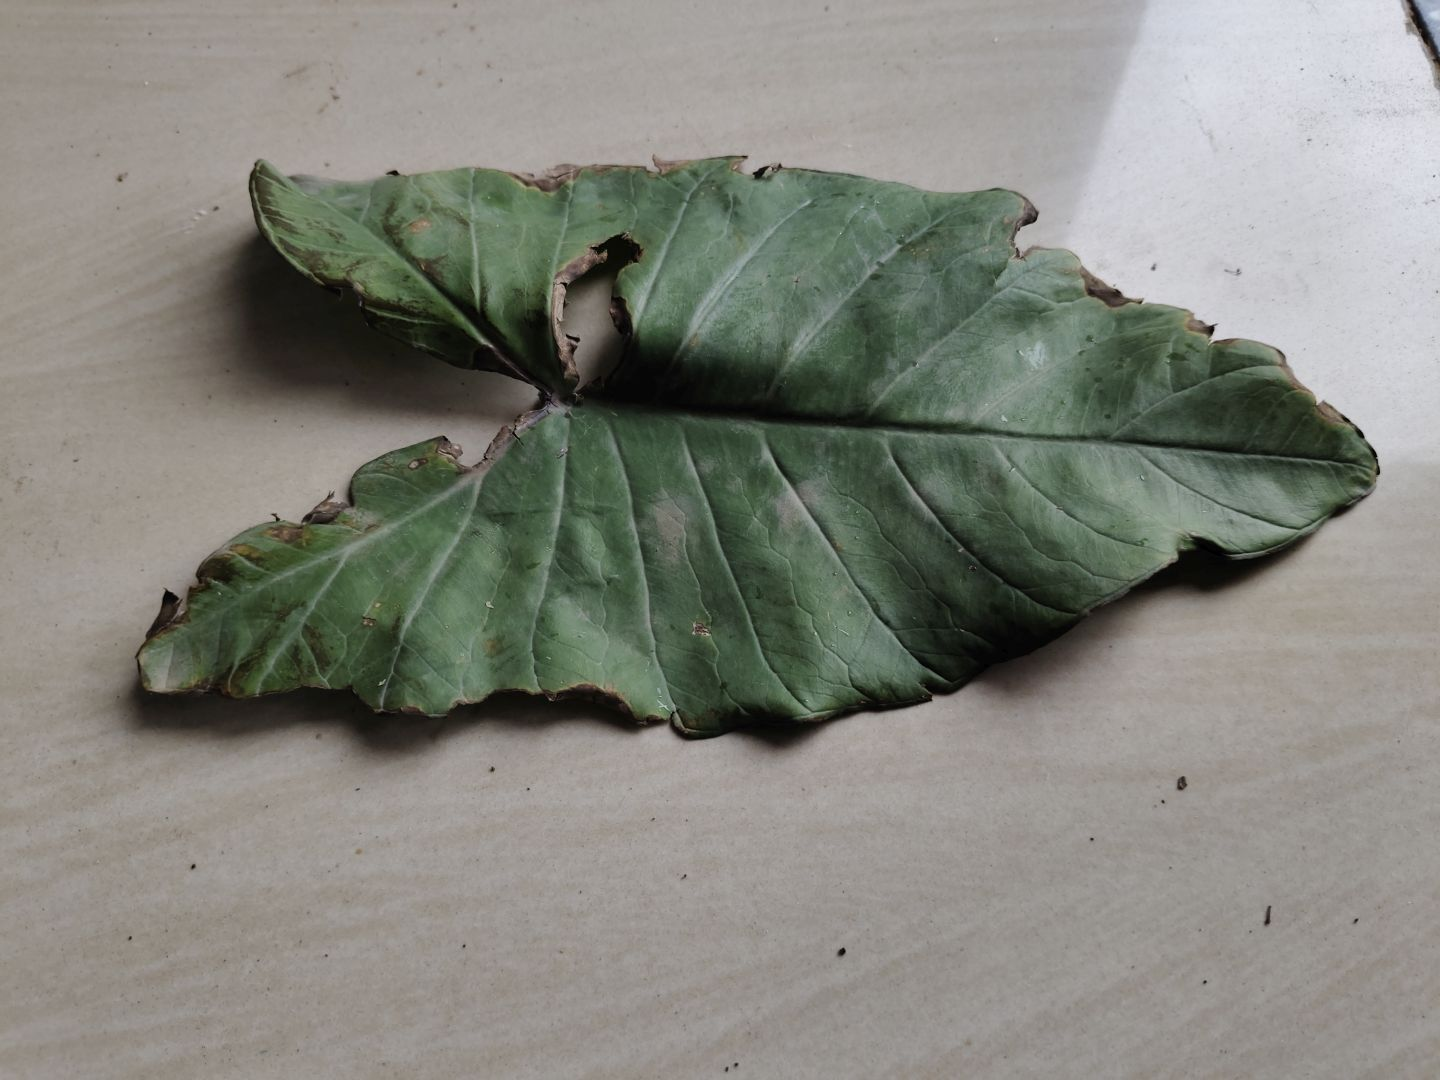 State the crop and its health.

taro, leaf blight
